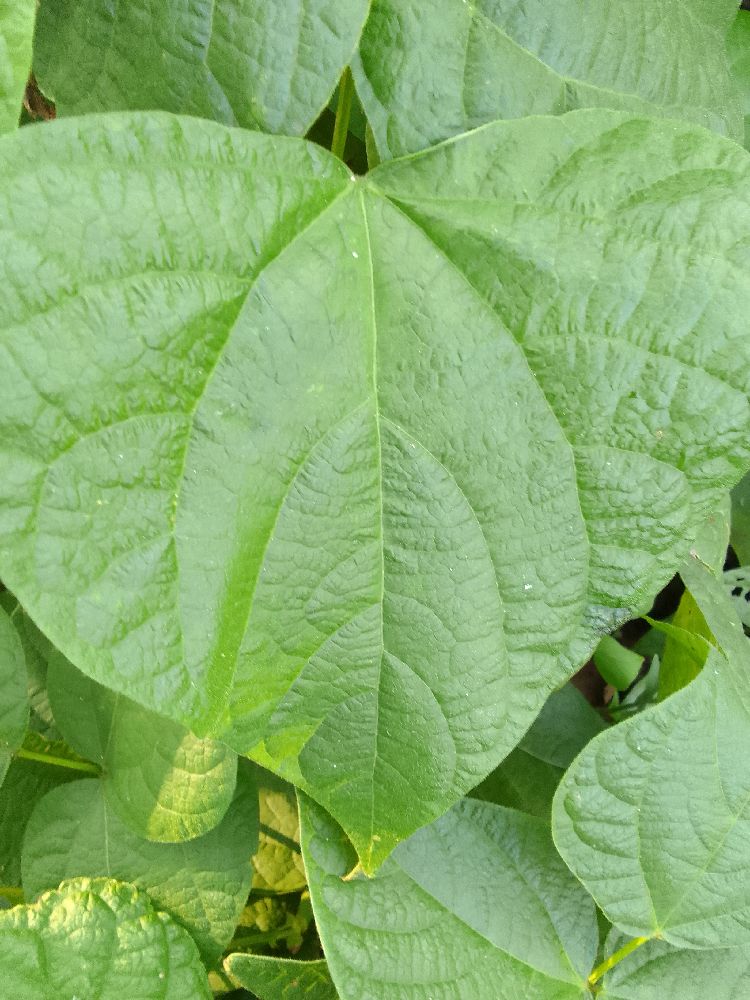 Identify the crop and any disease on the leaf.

common bean, healthy
